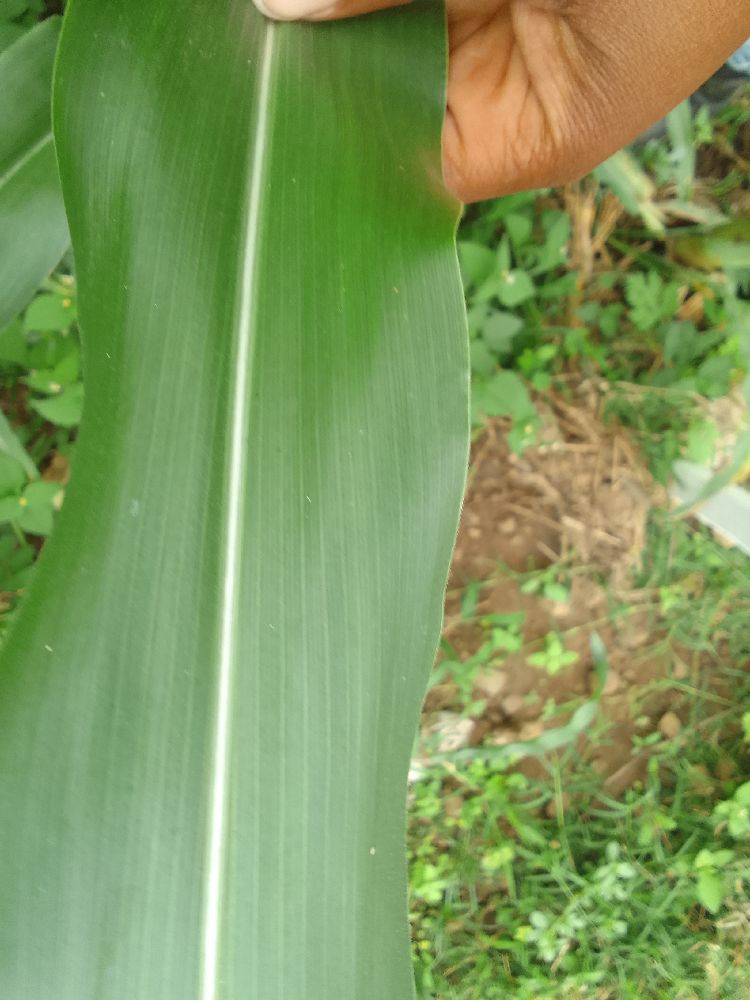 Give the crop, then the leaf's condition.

maize, healthy
